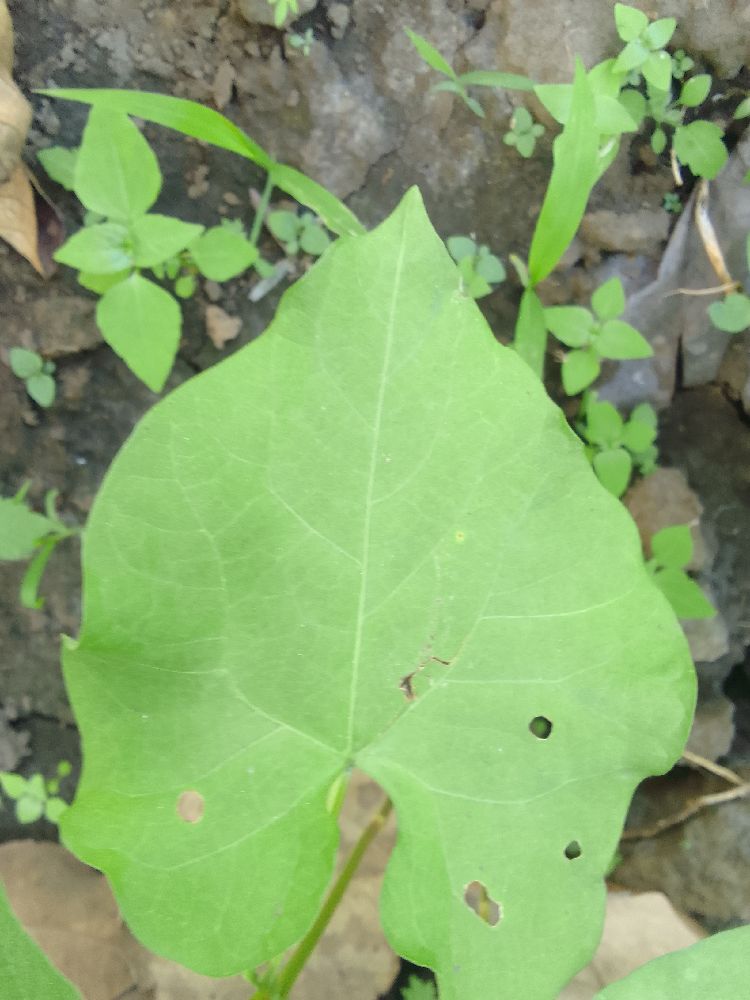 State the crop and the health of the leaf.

common bean, healthy
